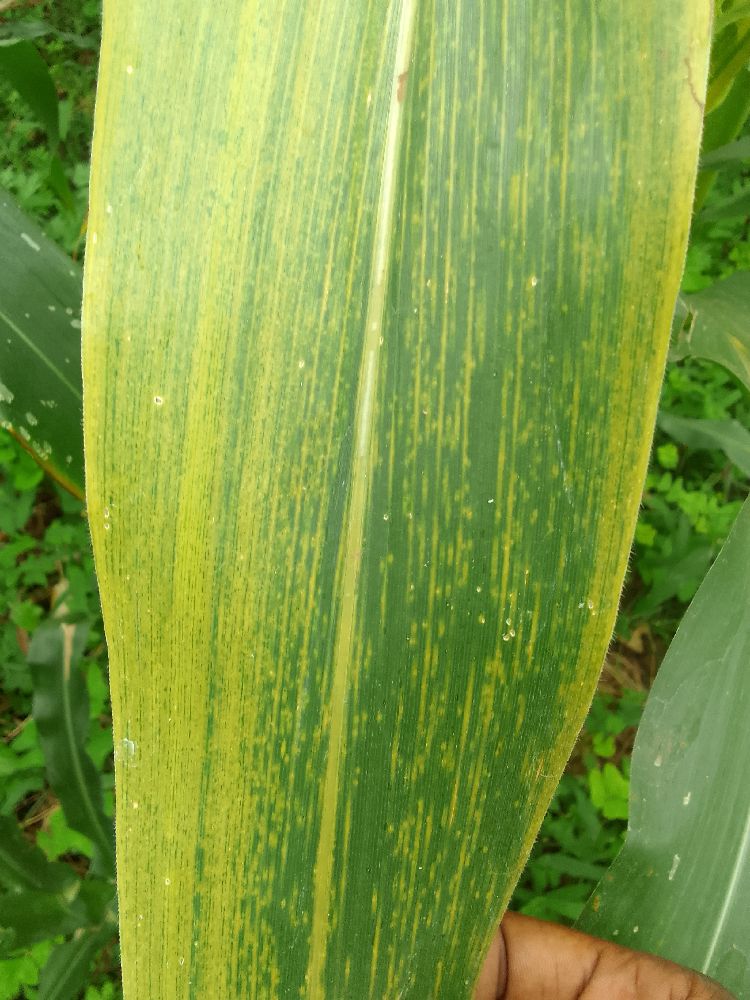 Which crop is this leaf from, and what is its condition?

maize, maize lethal necrosis
